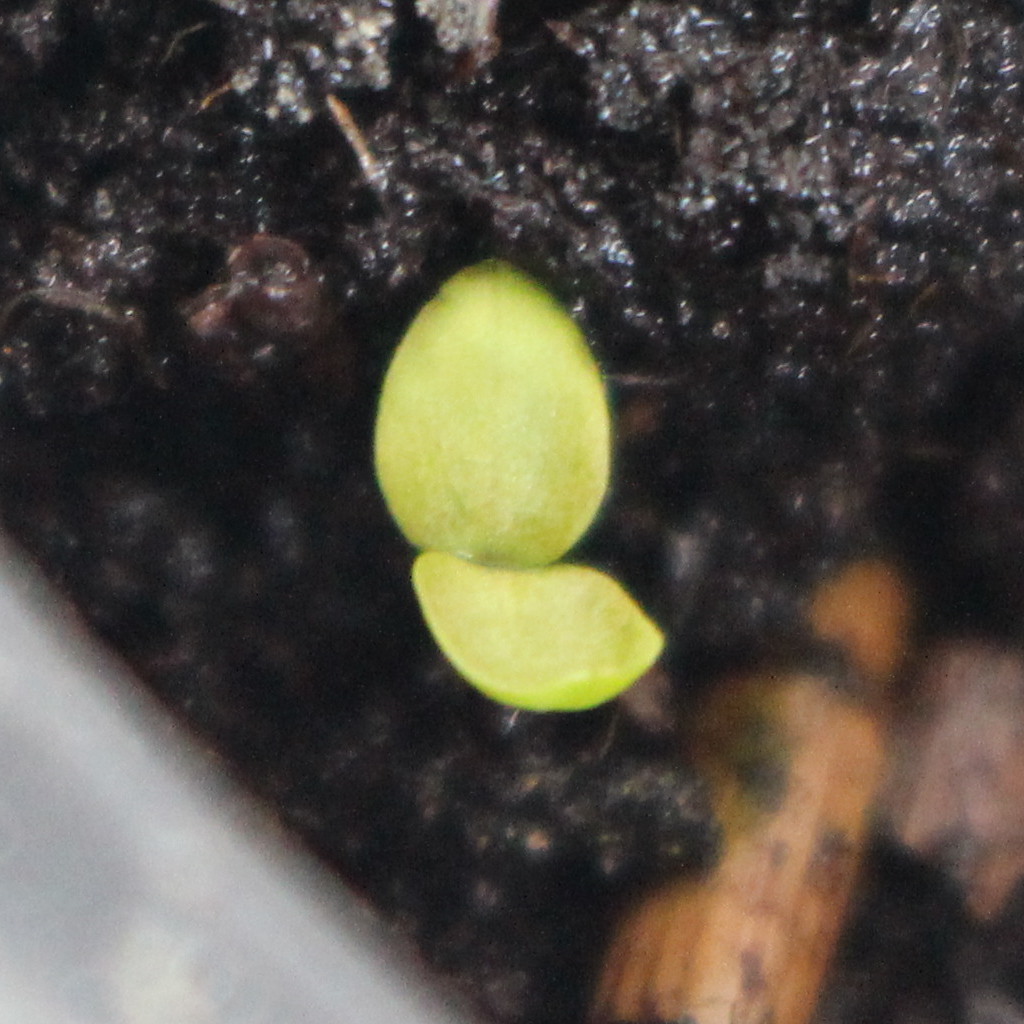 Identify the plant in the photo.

Veronica persica
